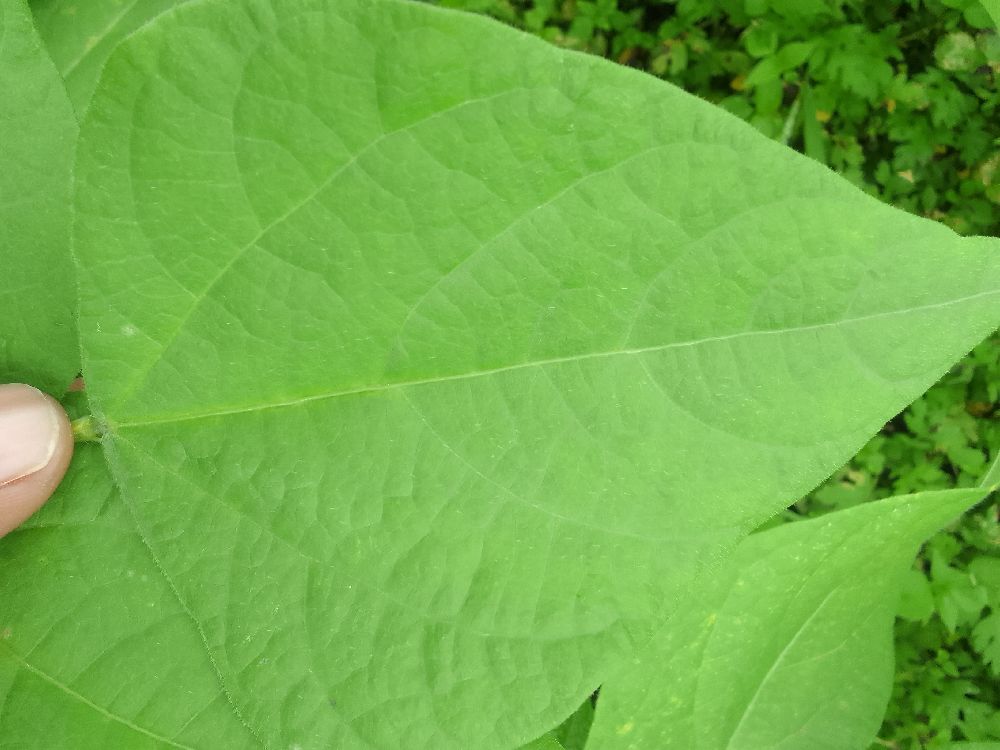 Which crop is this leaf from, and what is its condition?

common bean, healthy
